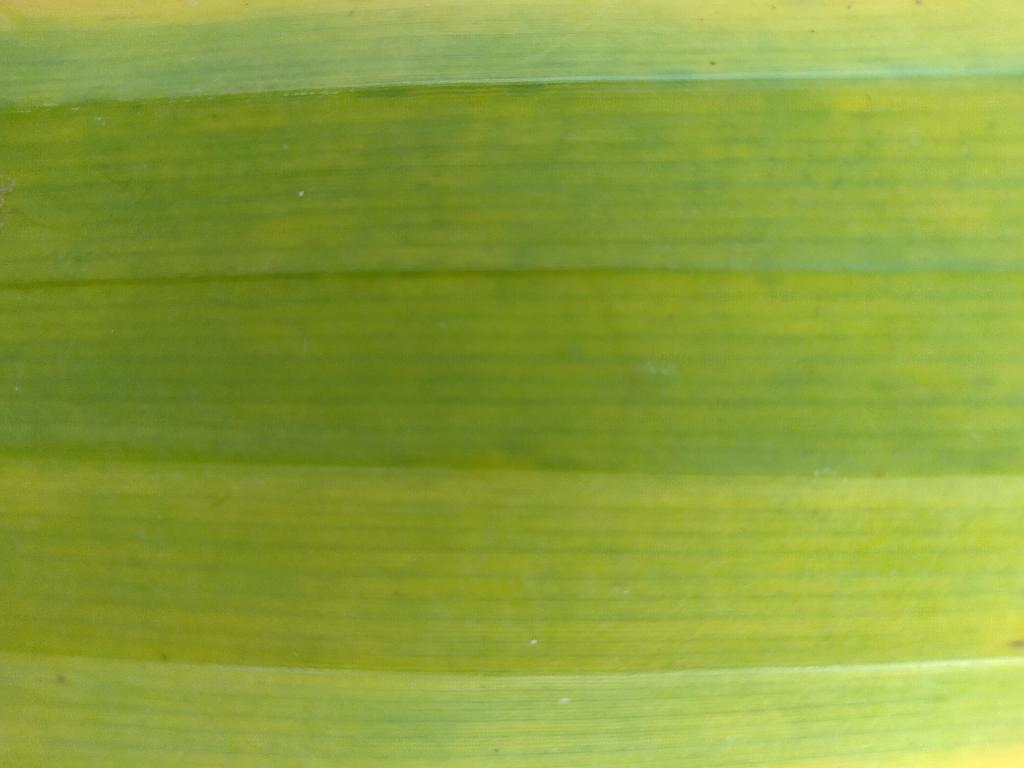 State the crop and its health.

banana, fusarium wilt race 1
